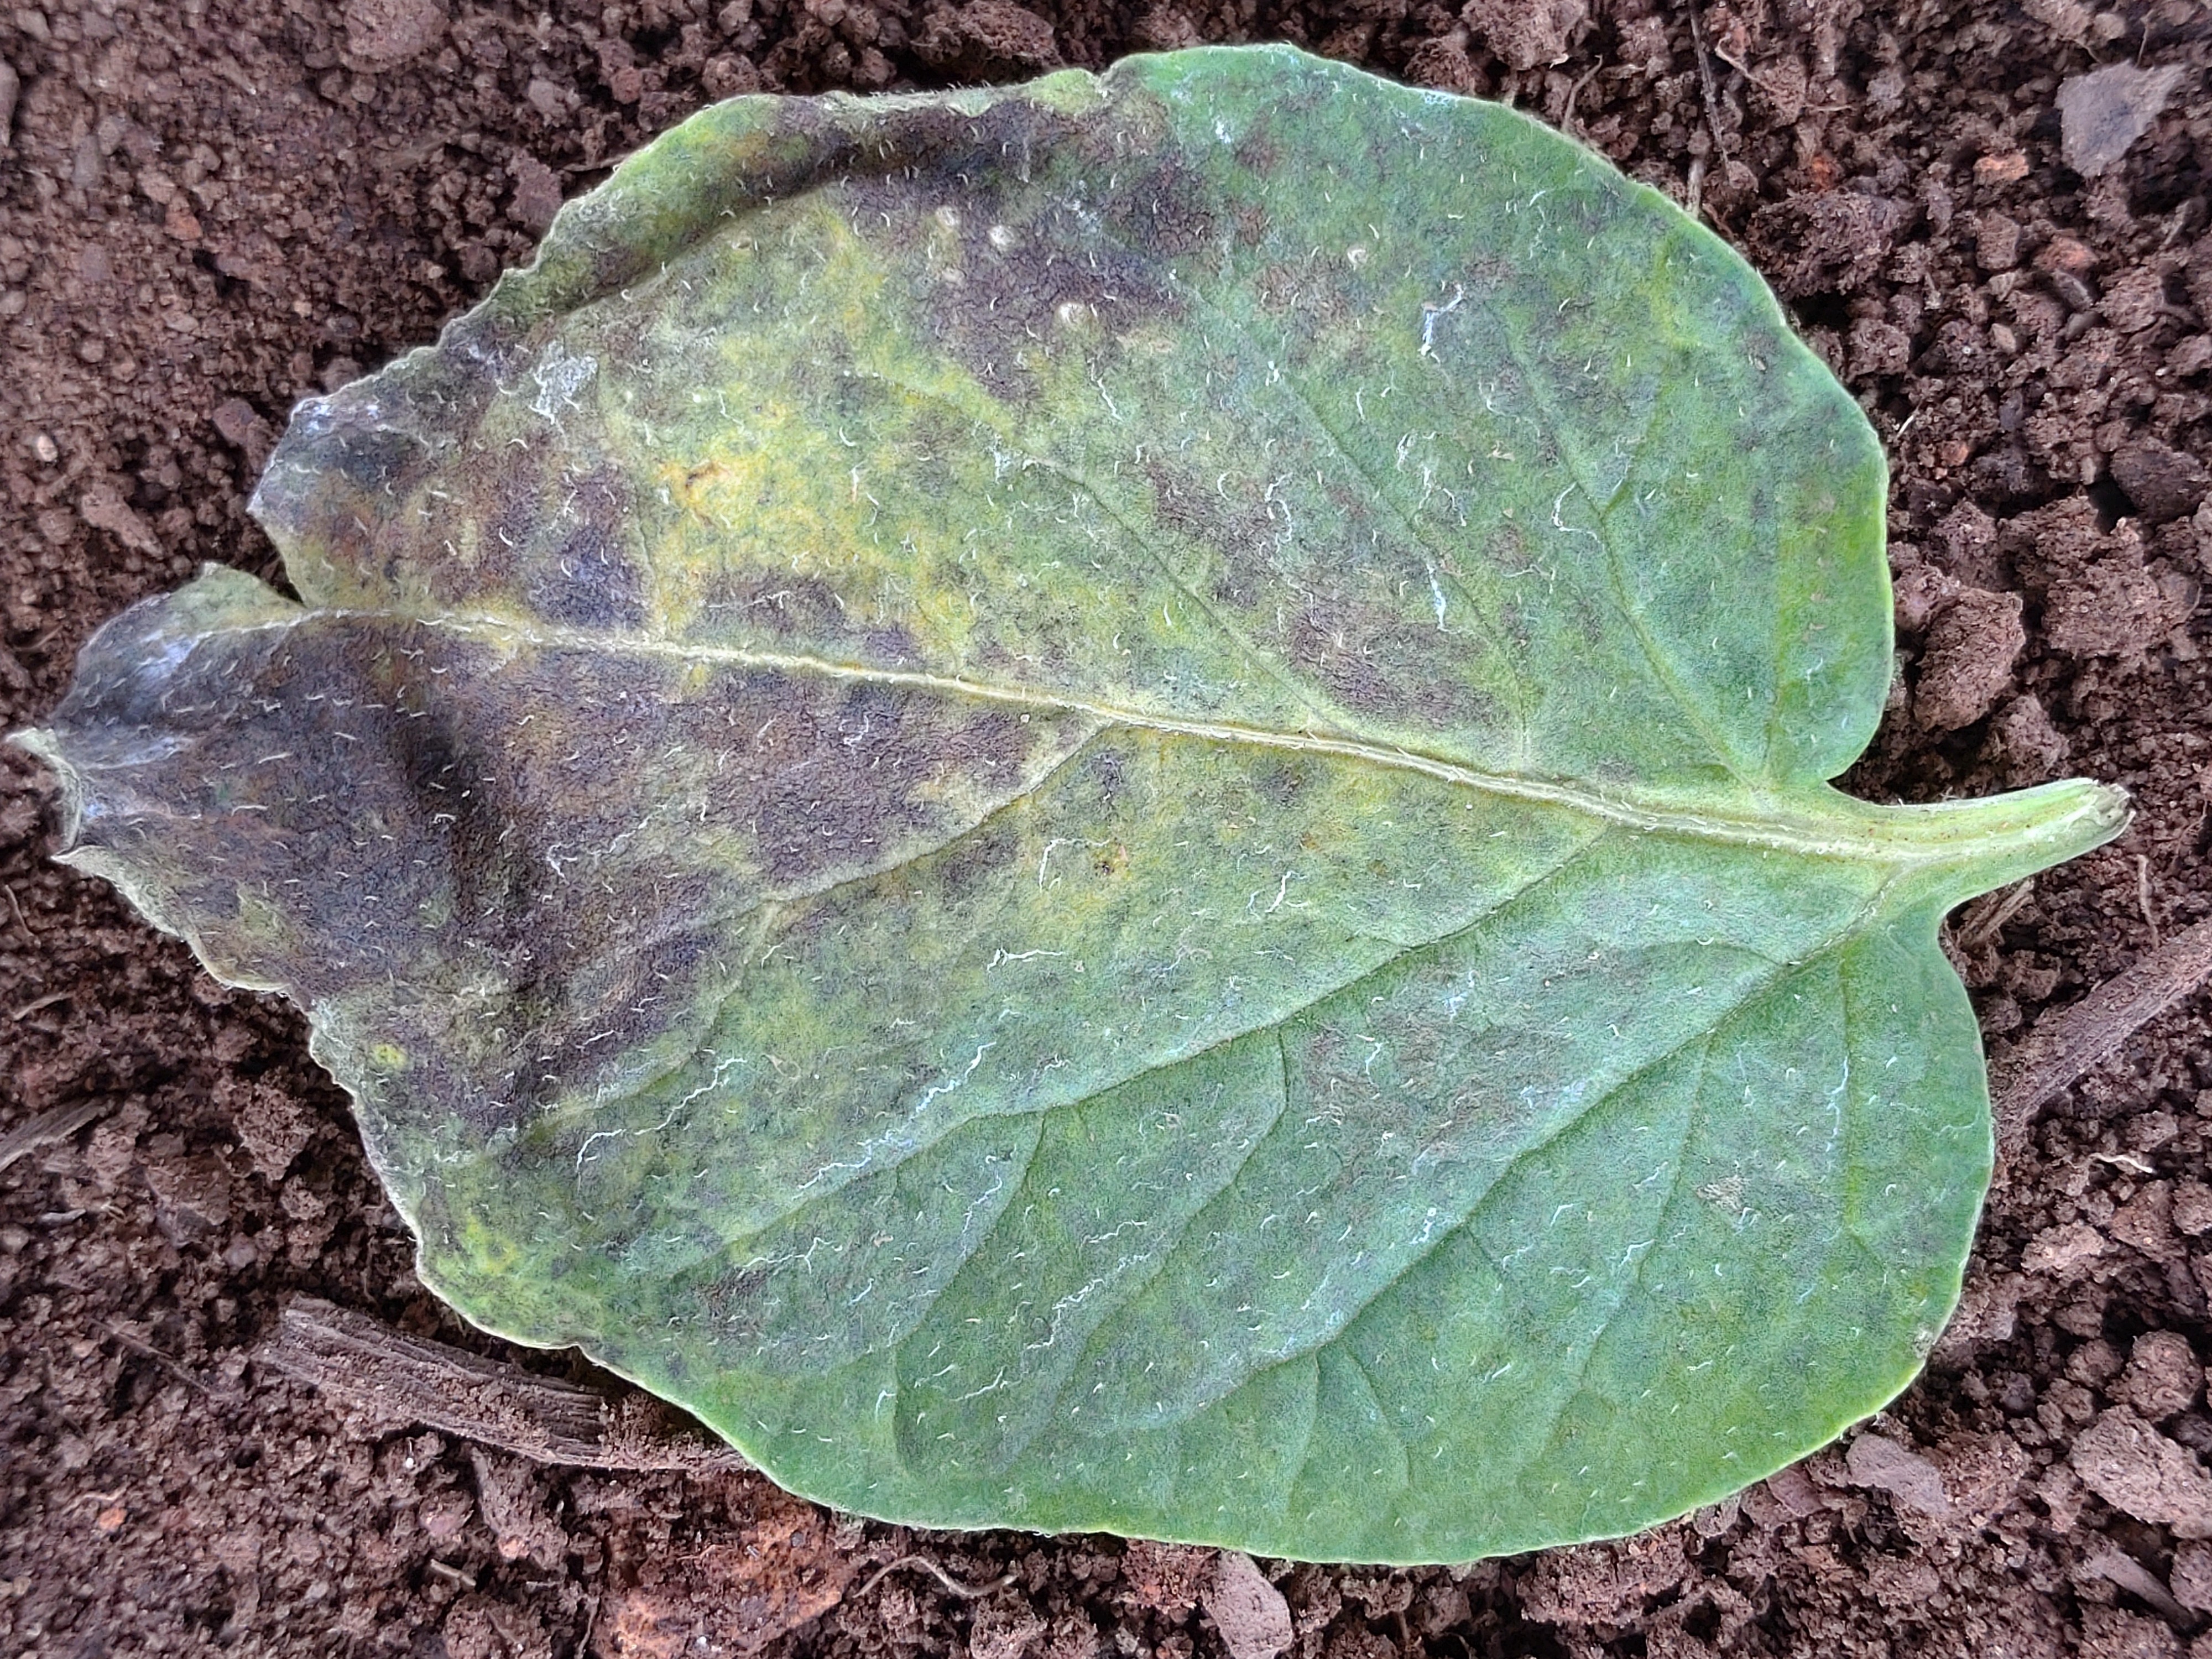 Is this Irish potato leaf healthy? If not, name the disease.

late blight
